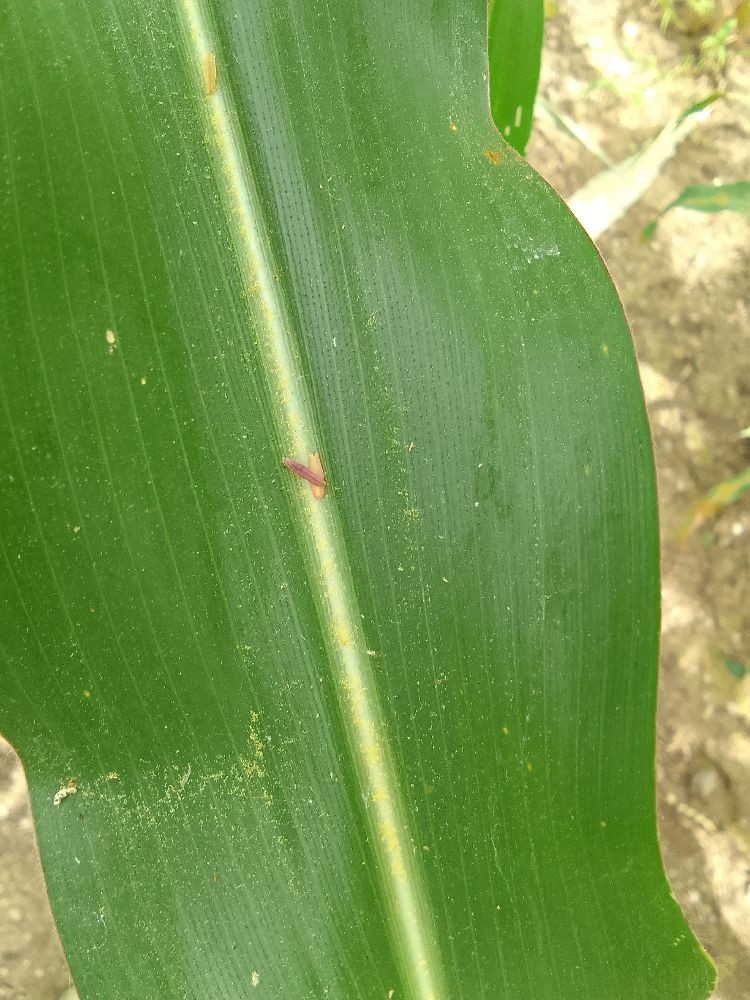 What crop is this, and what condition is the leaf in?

maize, healthy
